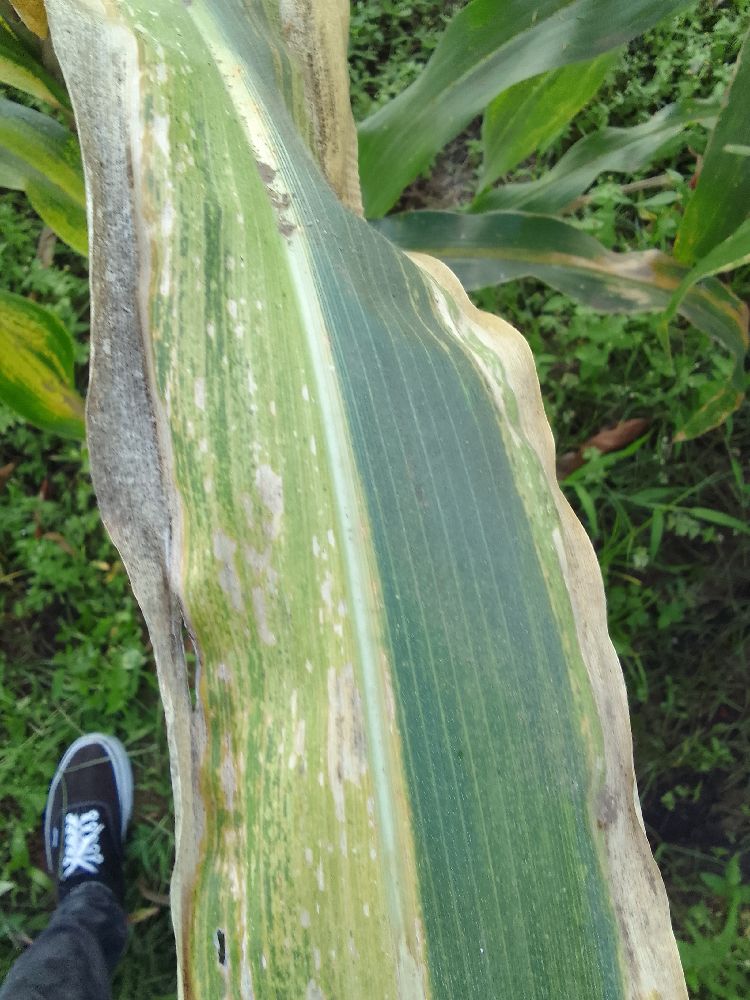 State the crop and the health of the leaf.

maize, maize lethal necrosis
